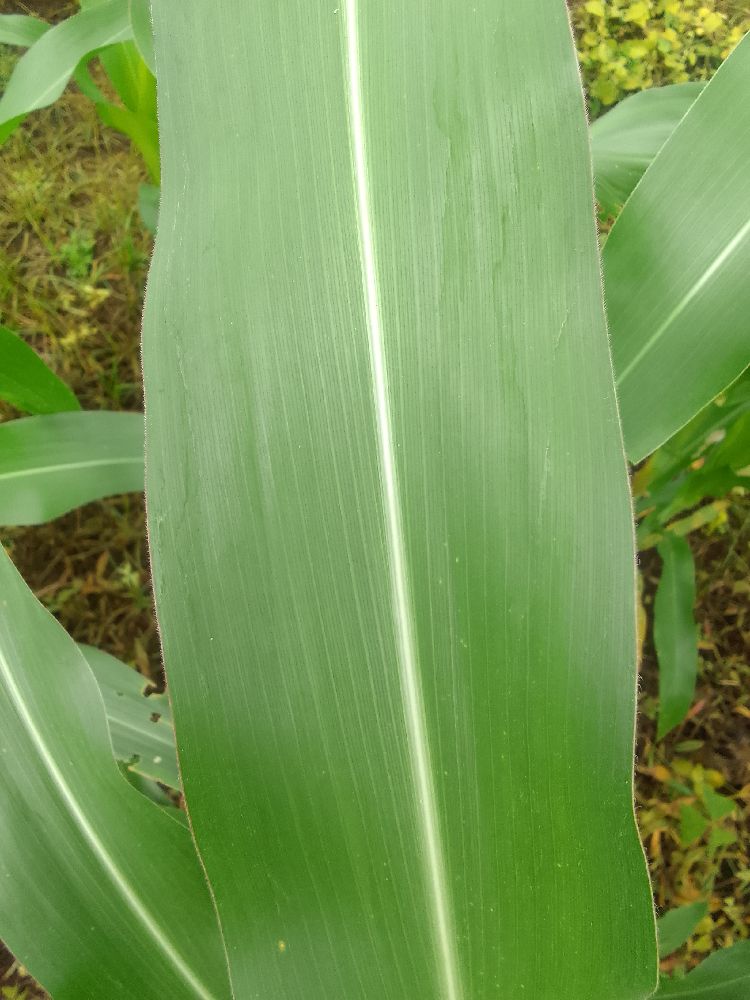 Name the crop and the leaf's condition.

maize, healthy
